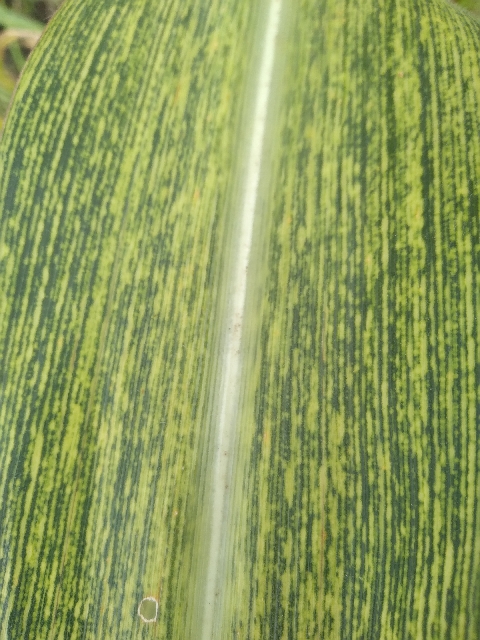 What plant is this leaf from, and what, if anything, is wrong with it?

maize, maize streak virus
